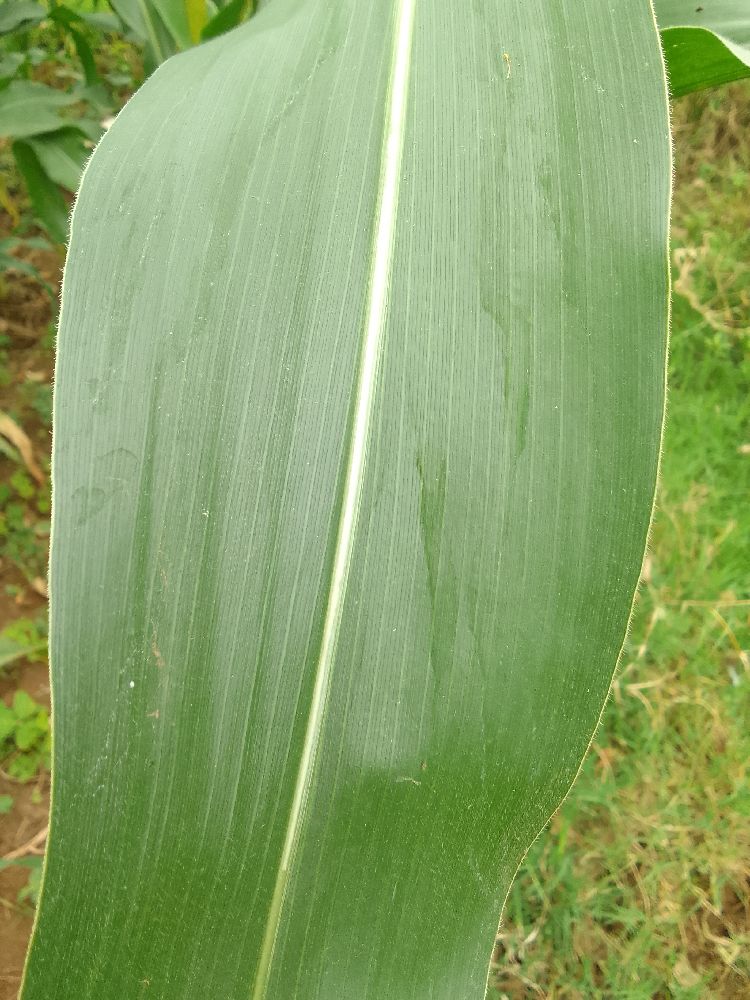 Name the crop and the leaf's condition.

maize, healthy
